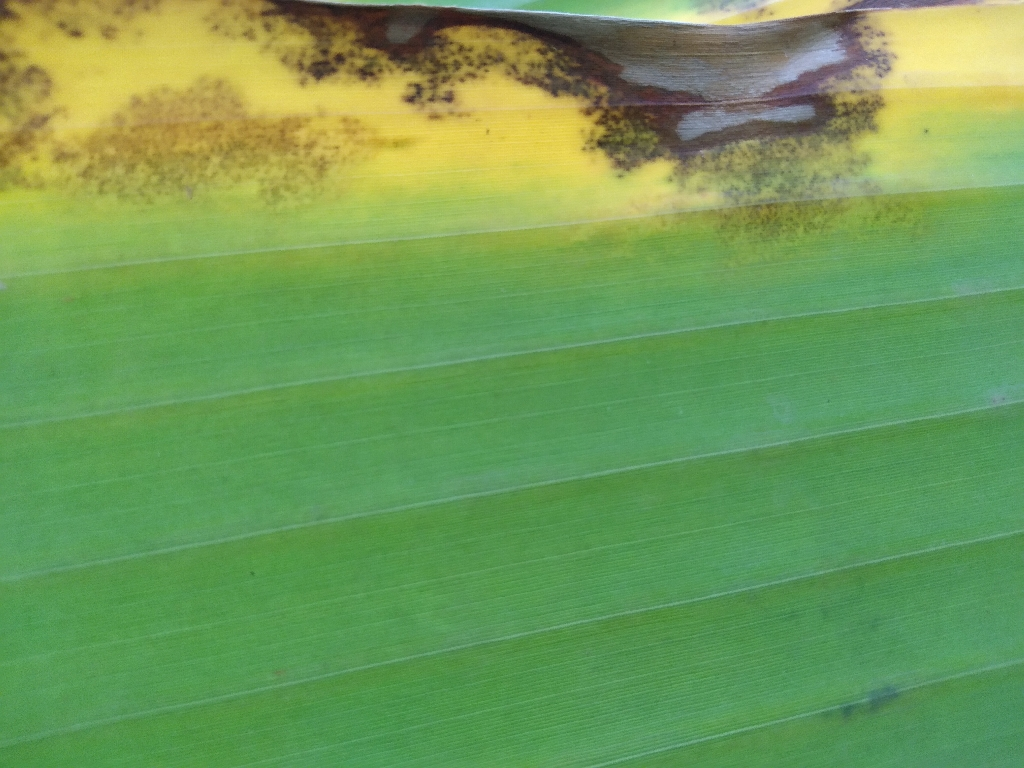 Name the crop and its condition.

banana, black sigatoka
